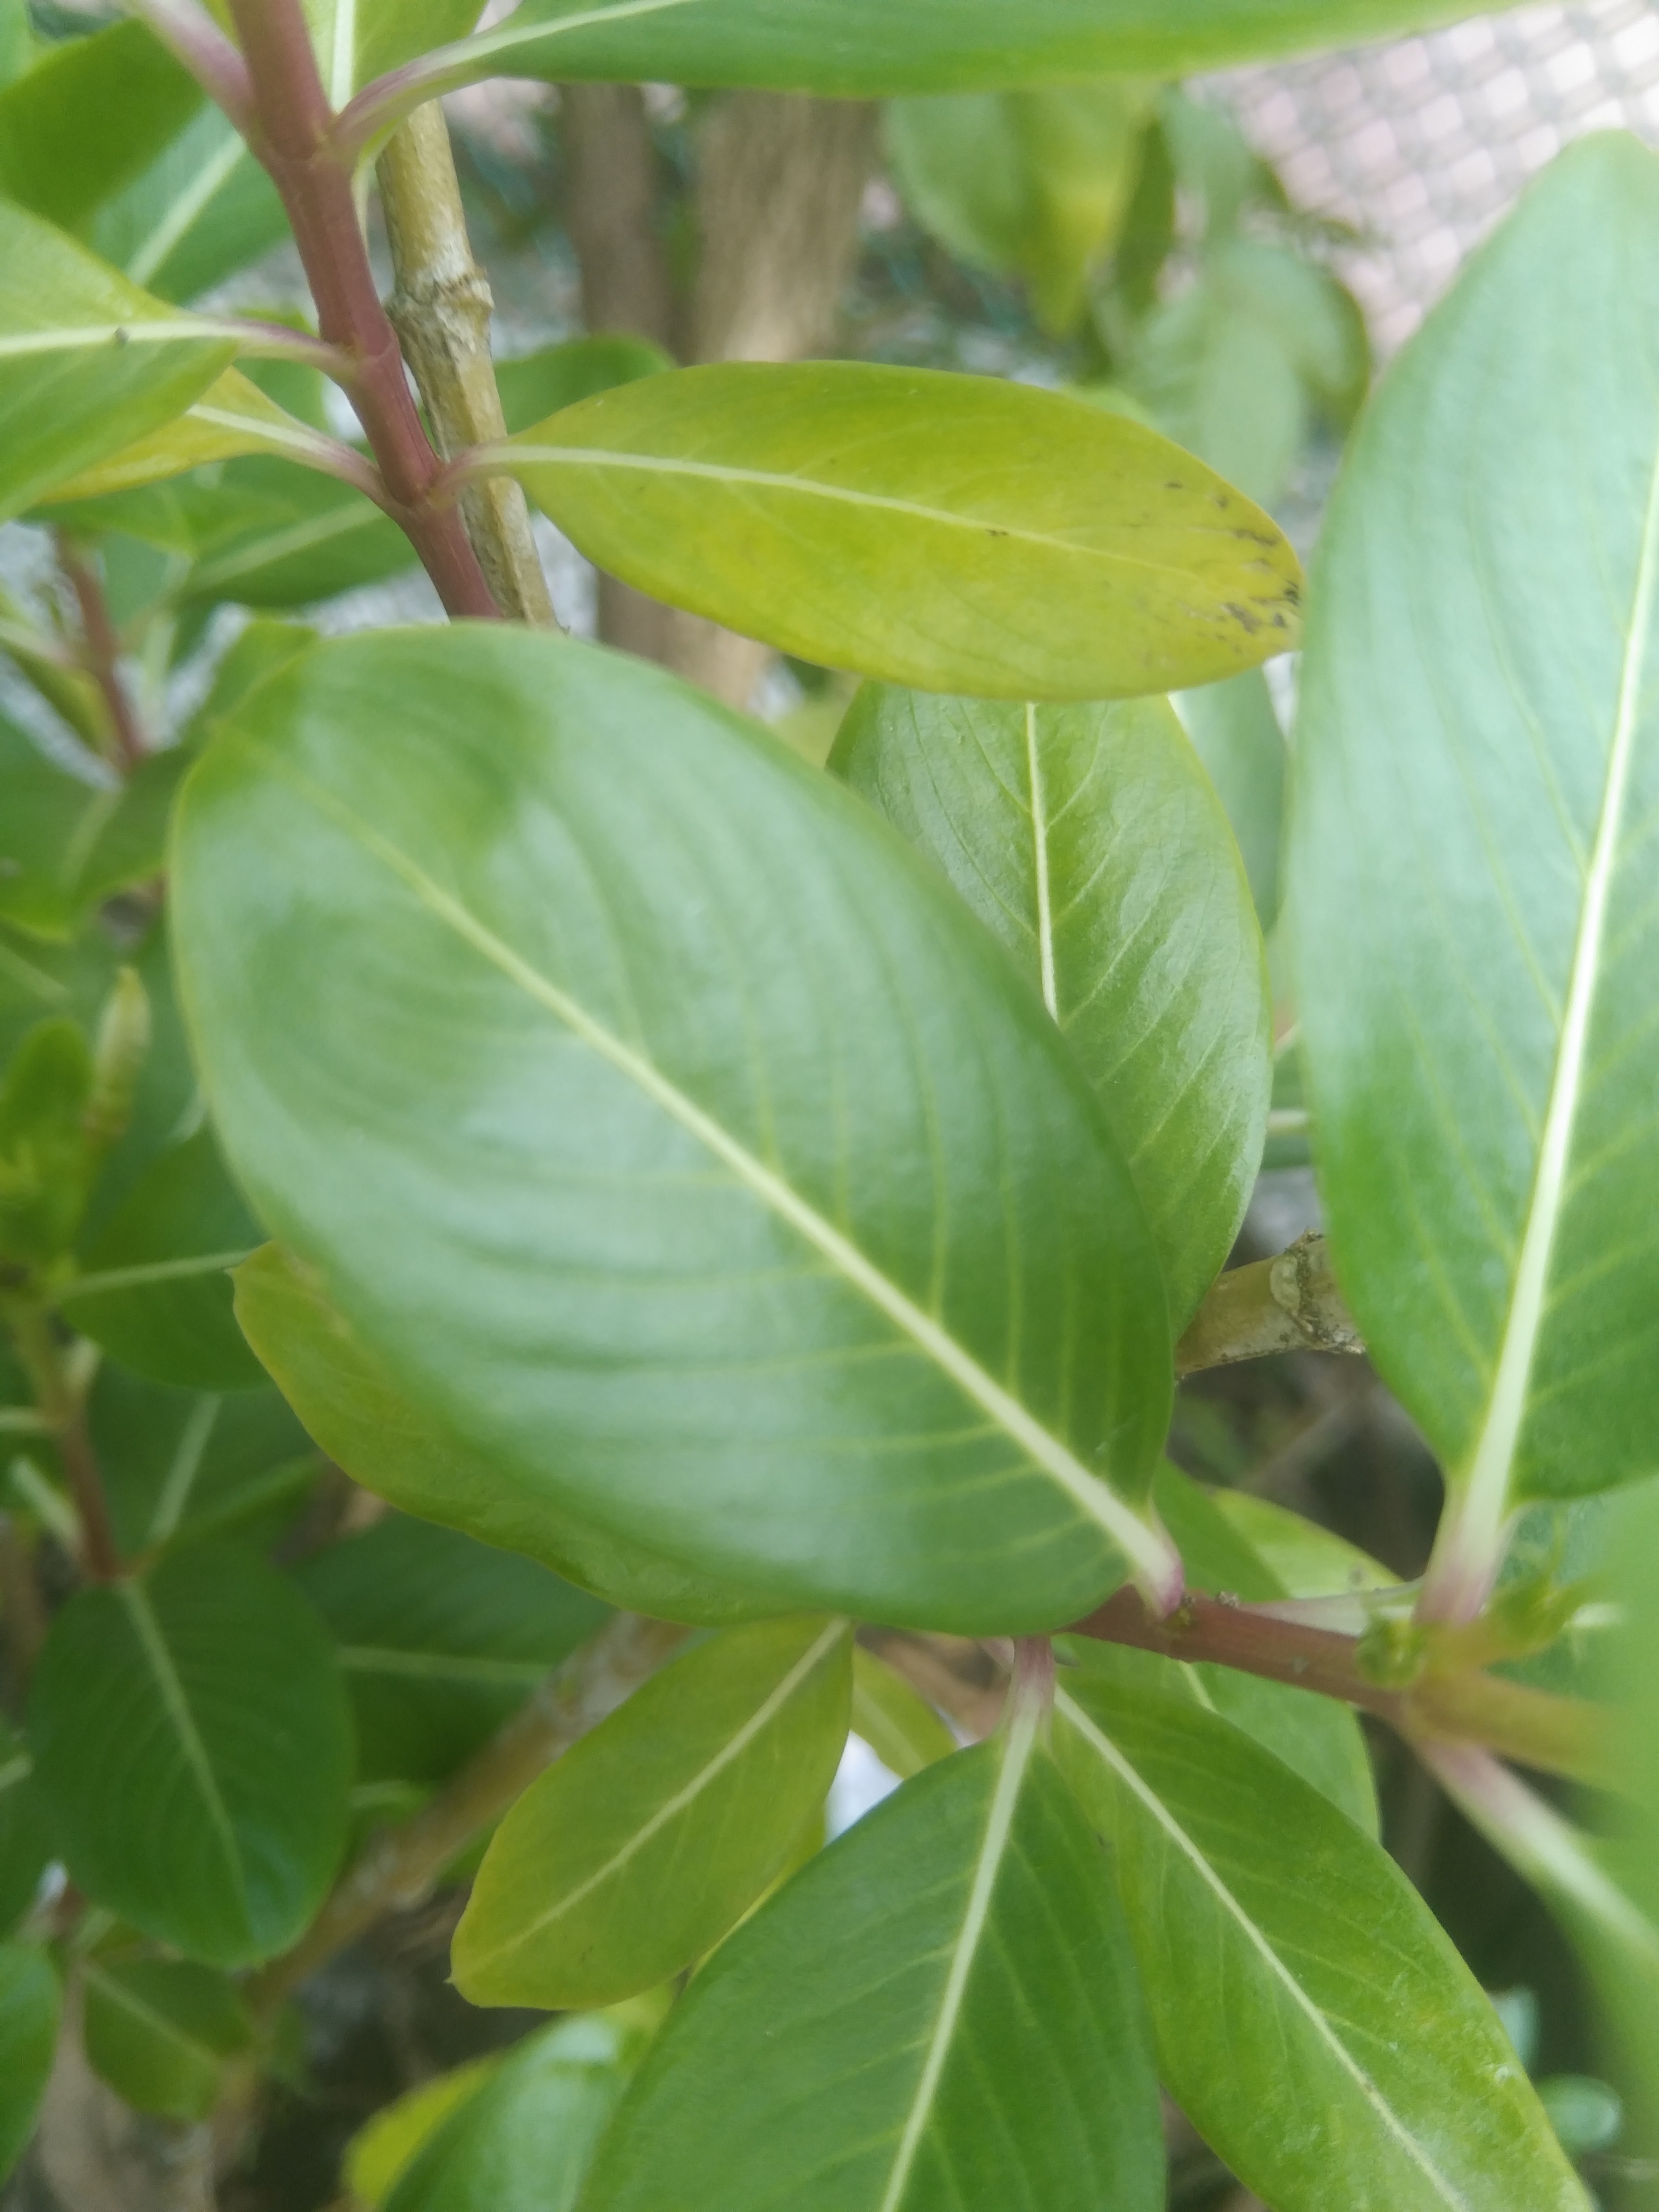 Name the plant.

rose periwinkle
